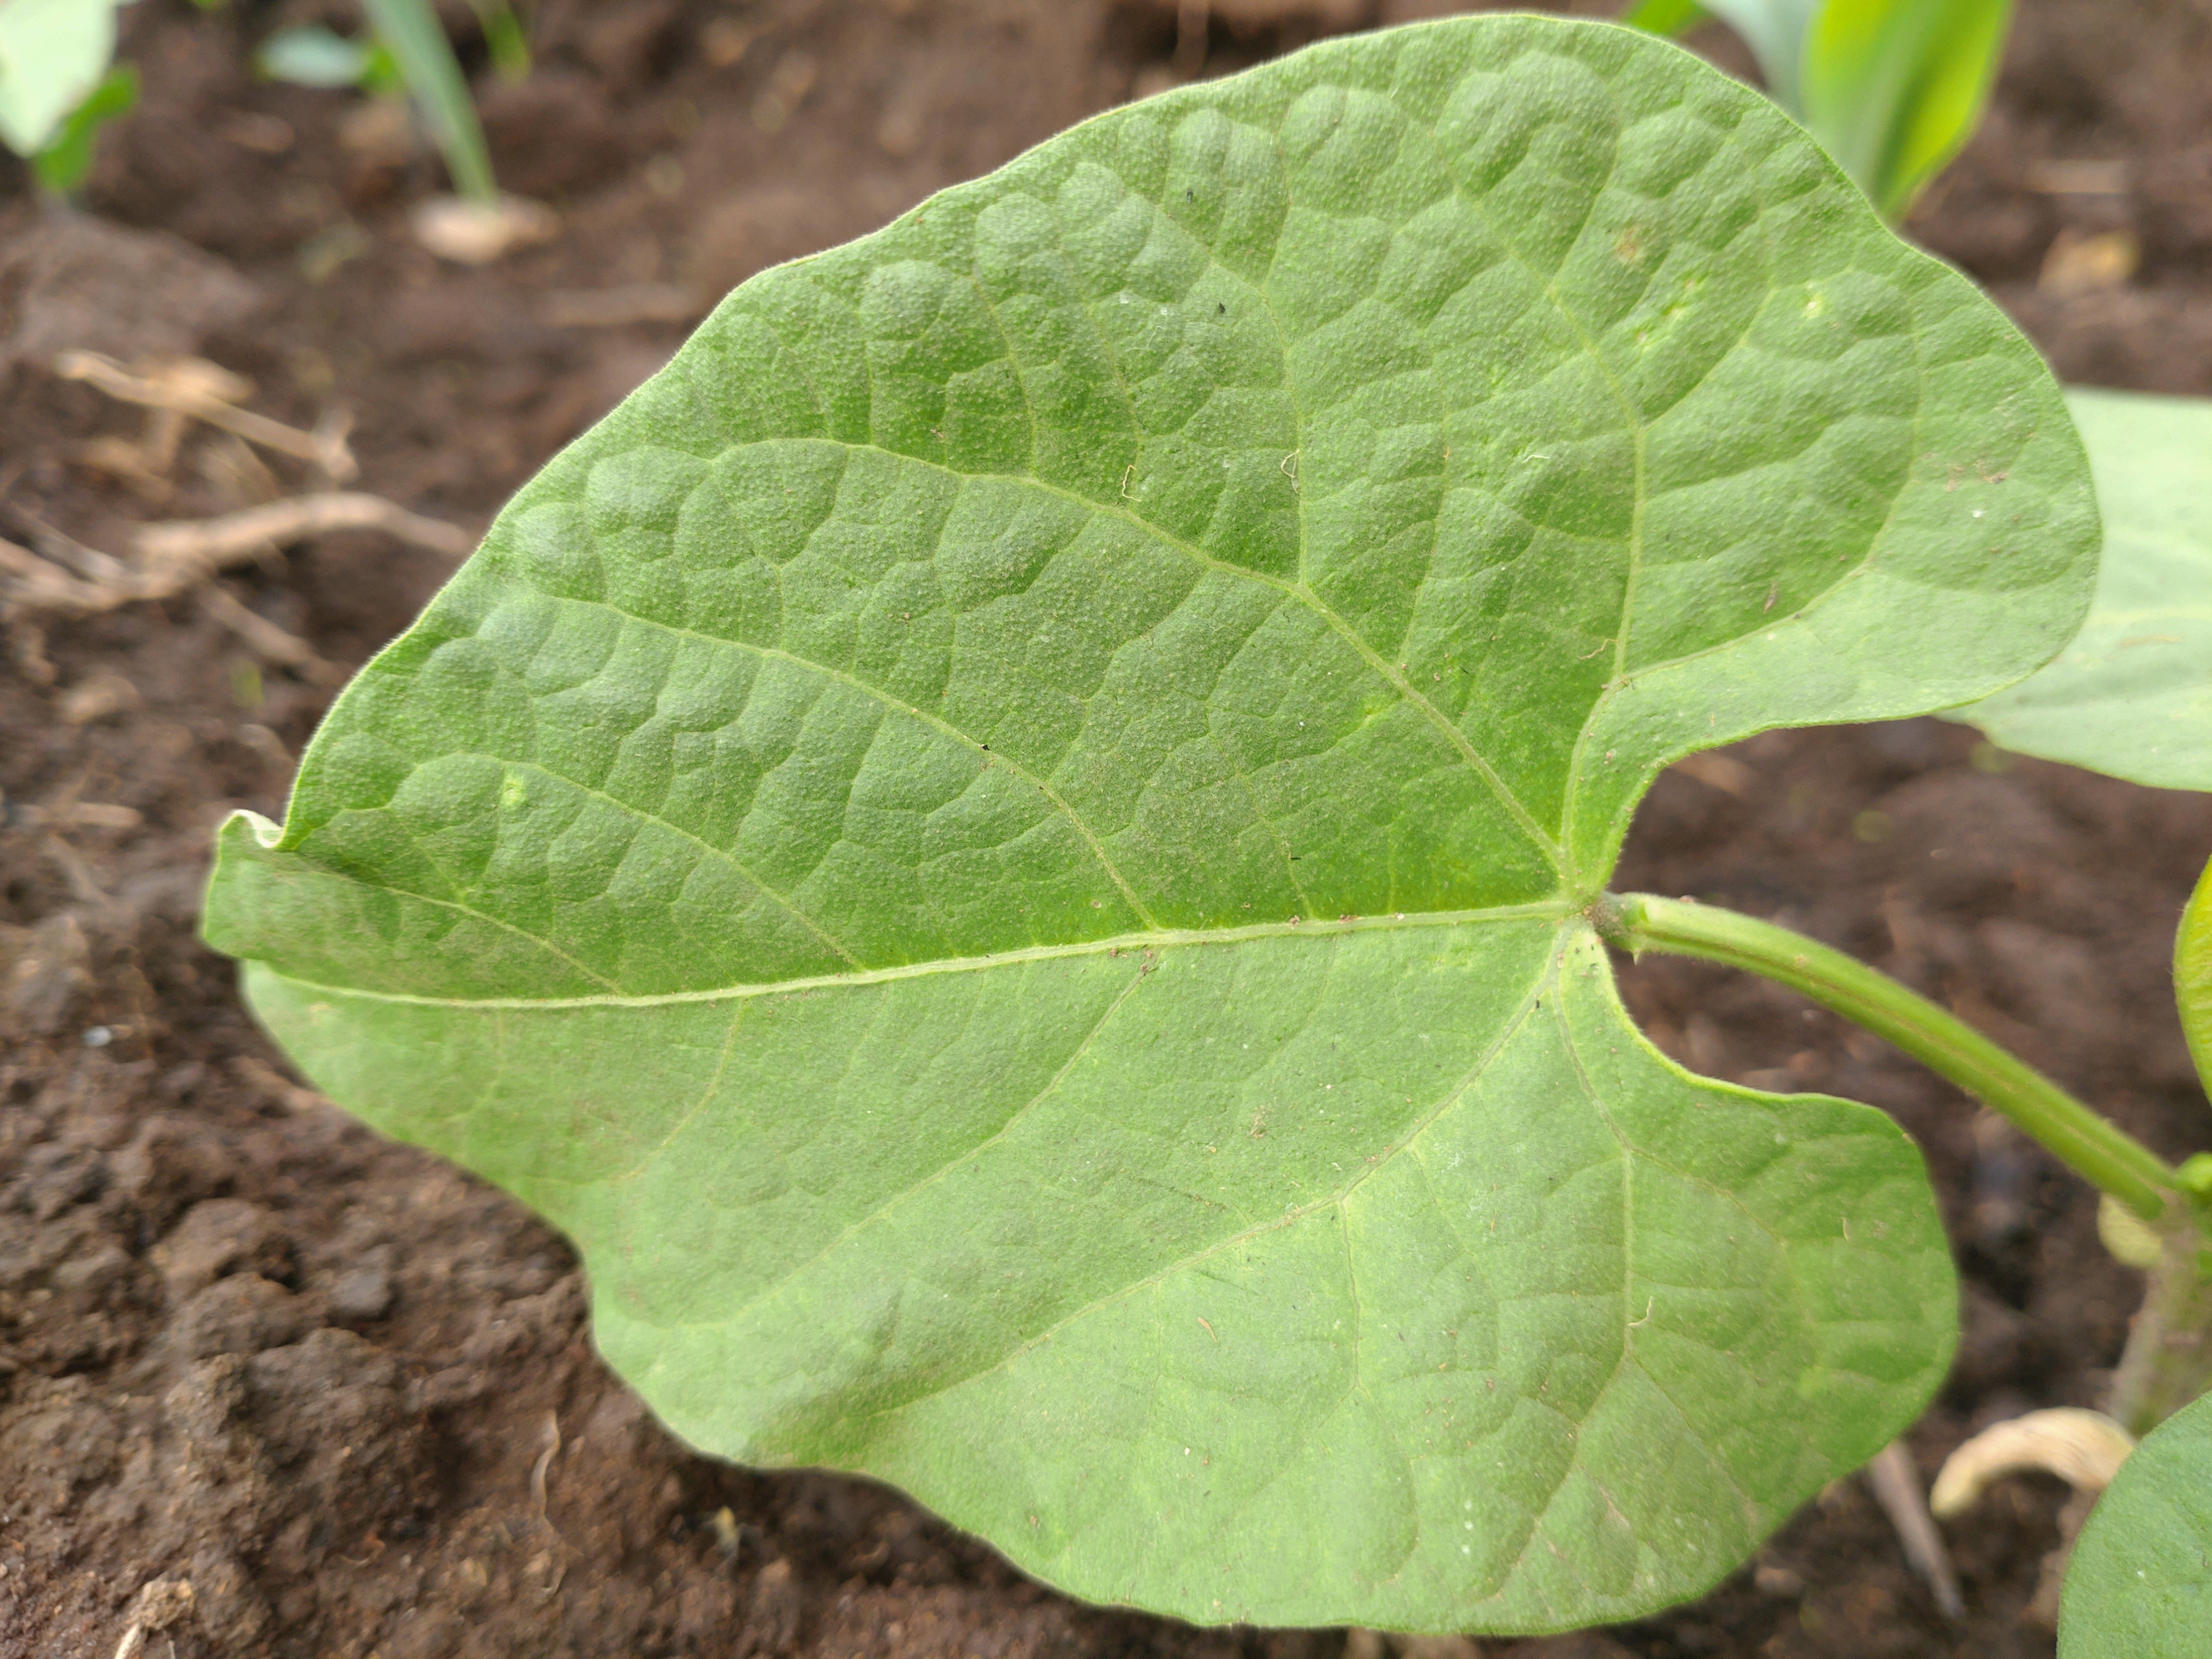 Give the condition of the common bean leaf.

healthy
